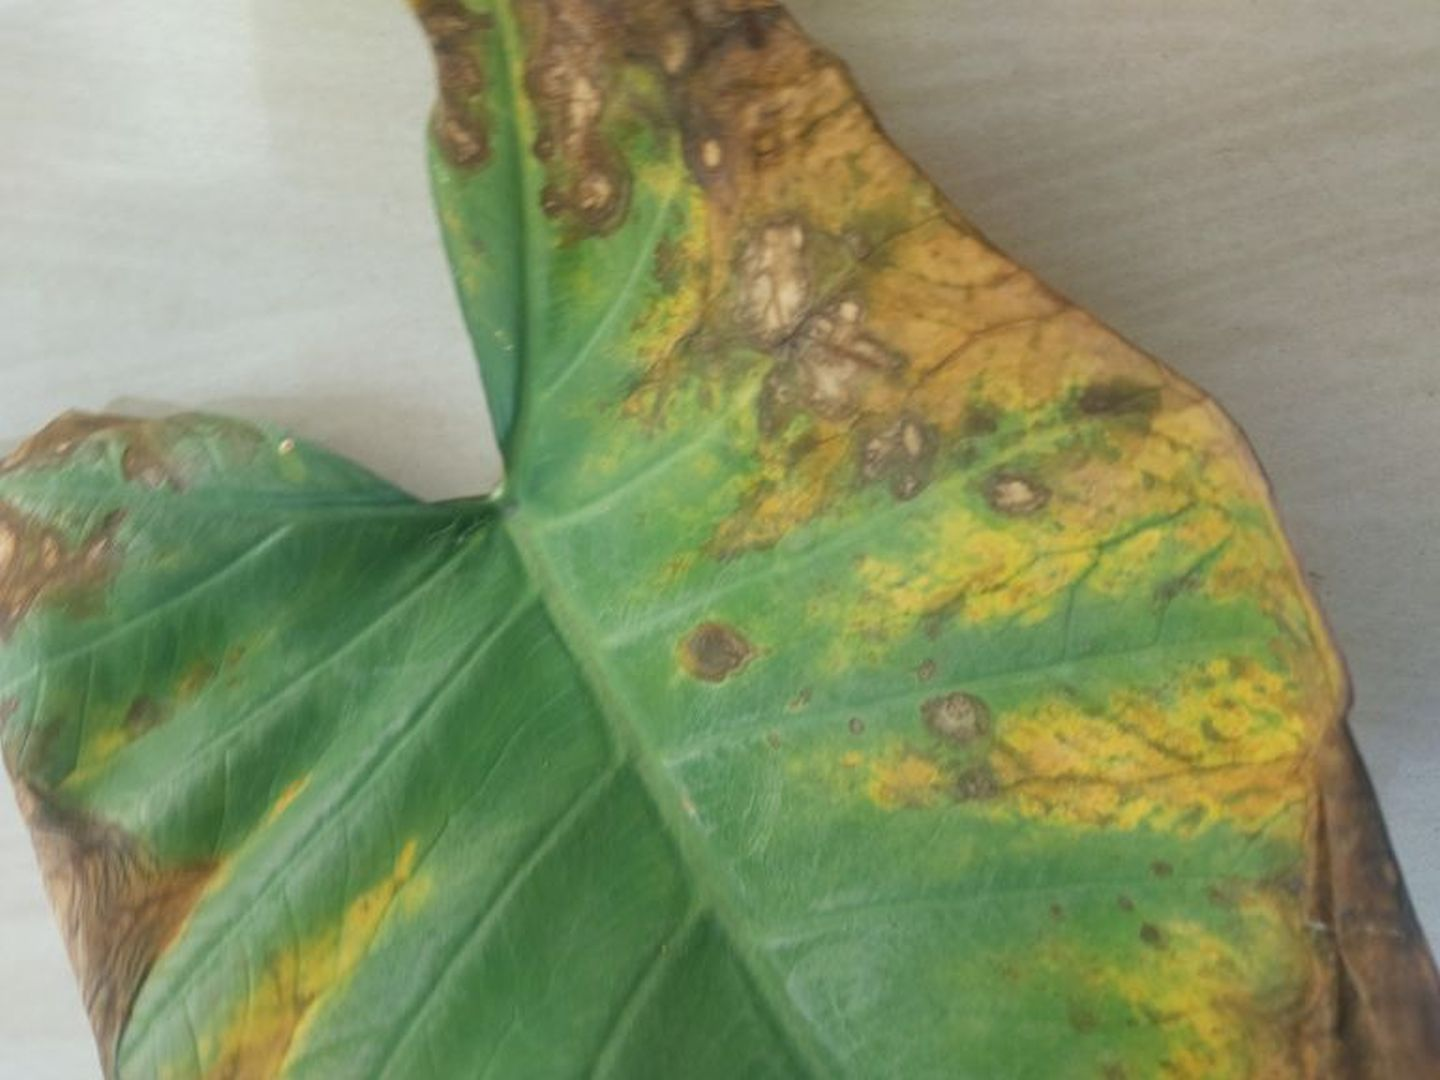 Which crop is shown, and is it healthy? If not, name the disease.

taro, leaf blight
